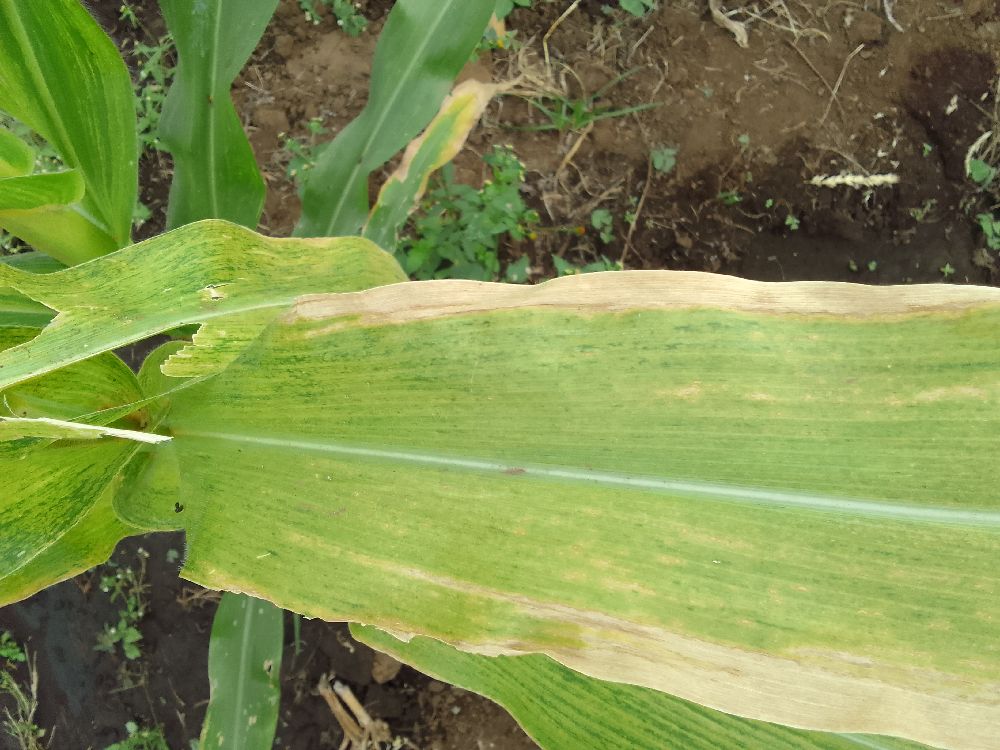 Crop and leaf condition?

maize, maize lethal necrosis
